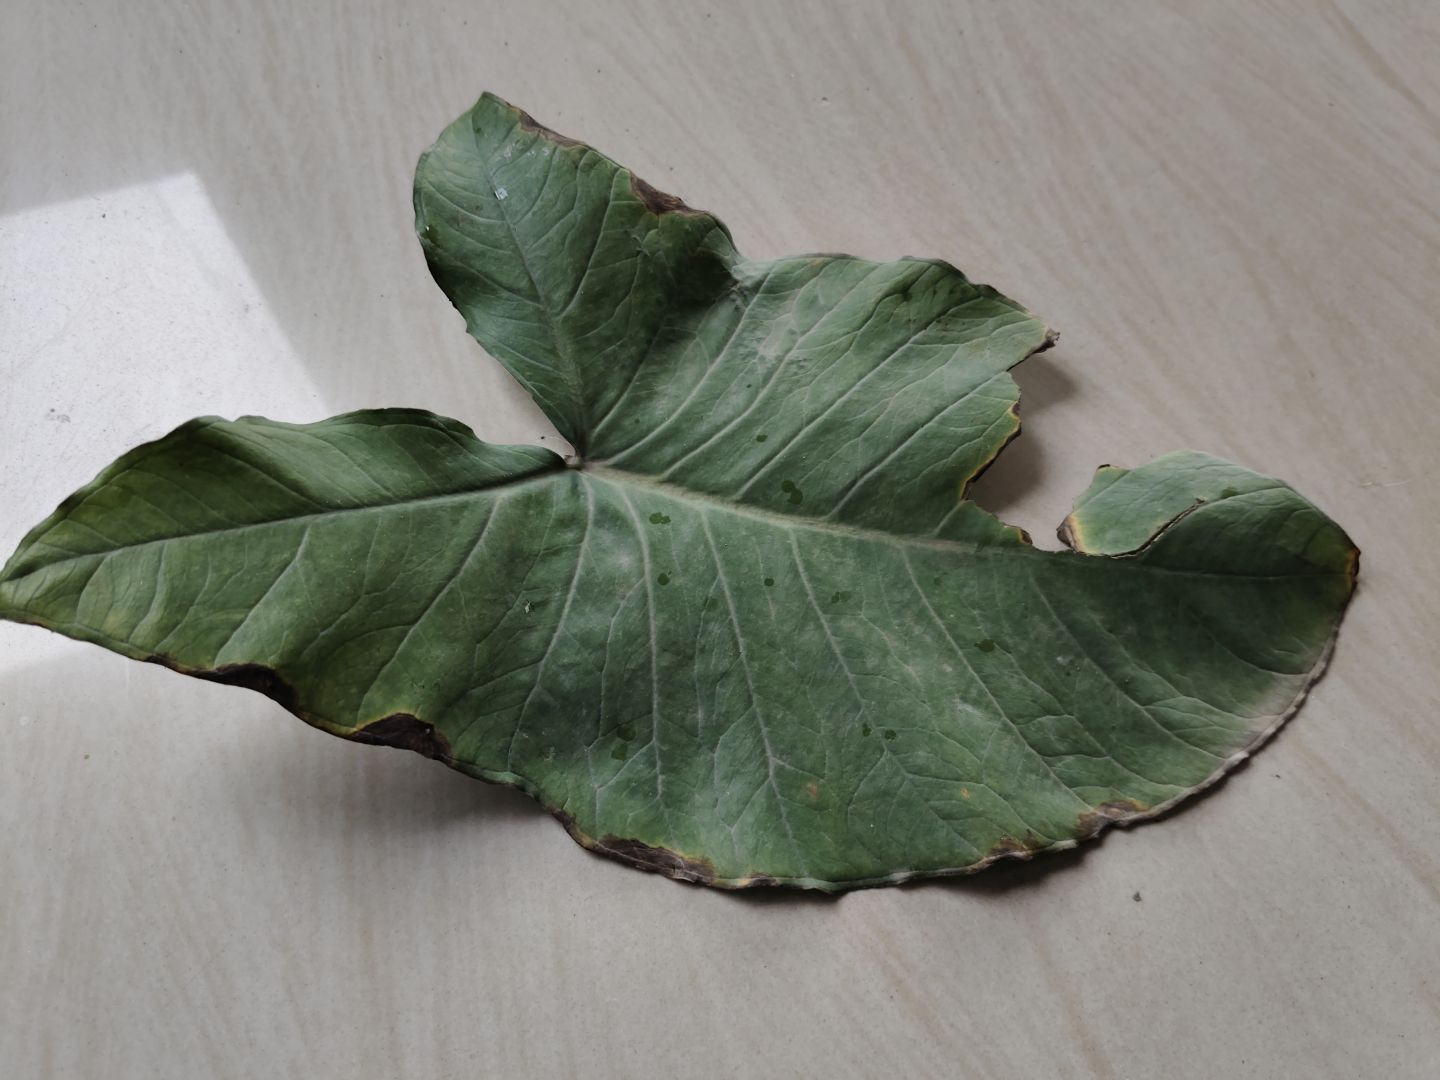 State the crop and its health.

taro, leaf blight
